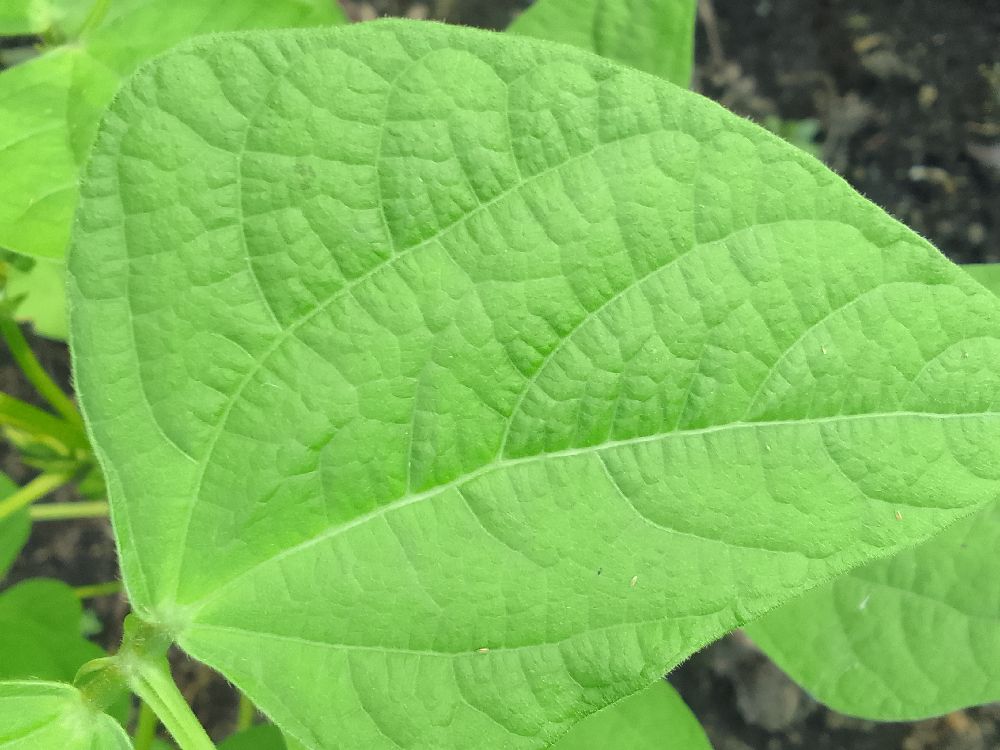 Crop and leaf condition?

common bean, healthy
